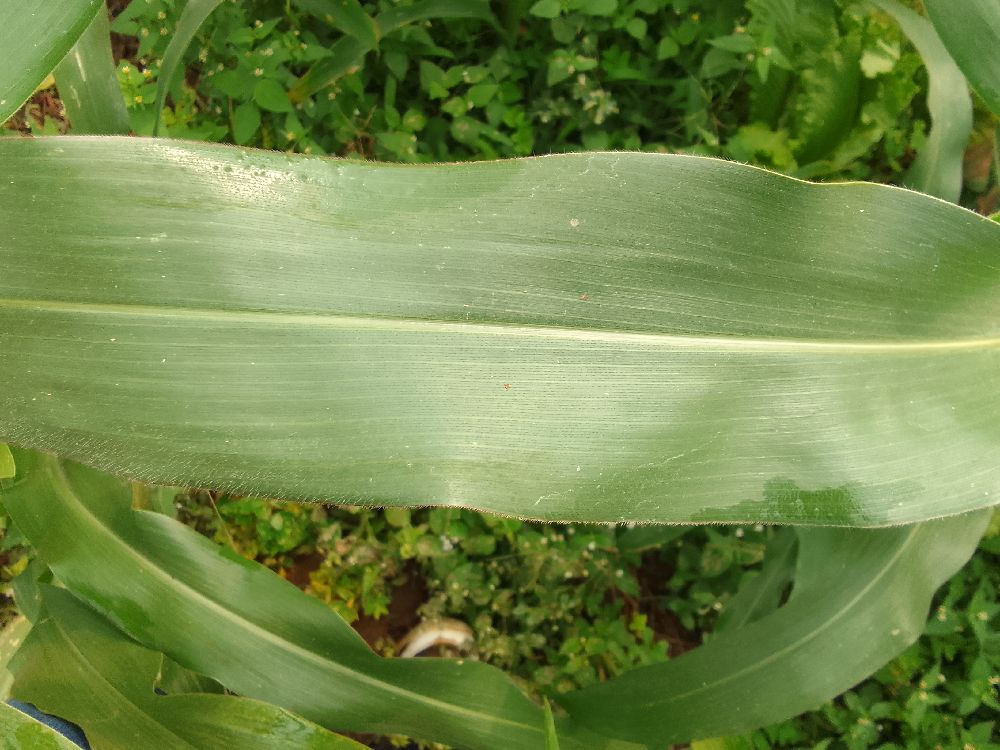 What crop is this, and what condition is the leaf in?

maize, healthy
